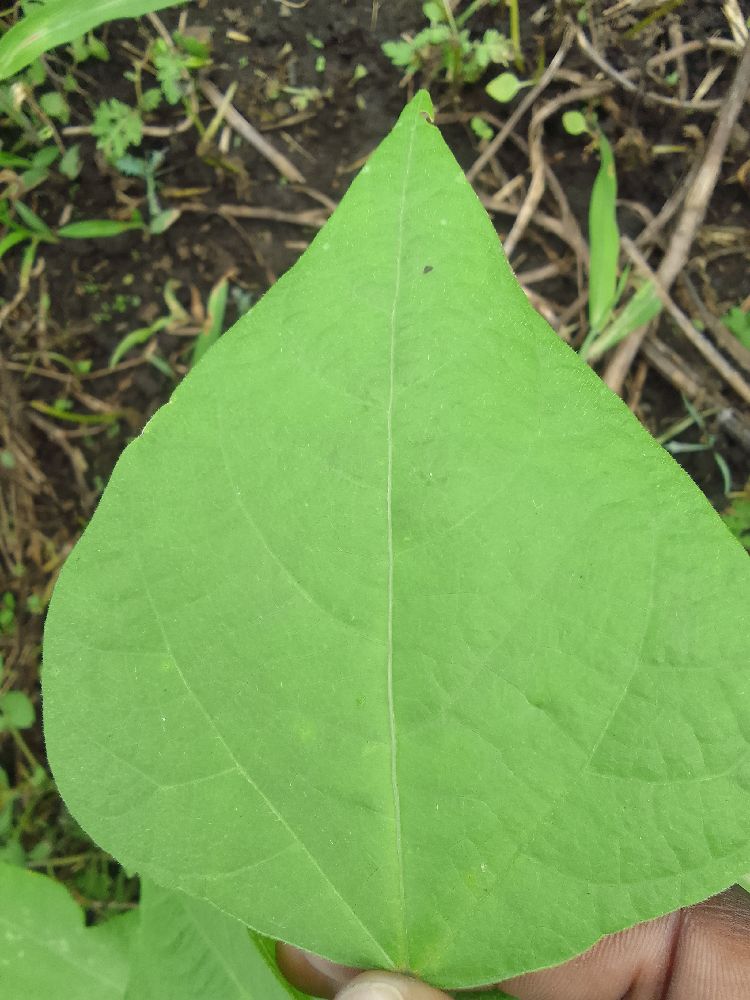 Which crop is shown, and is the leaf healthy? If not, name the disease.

common bean, healthy
